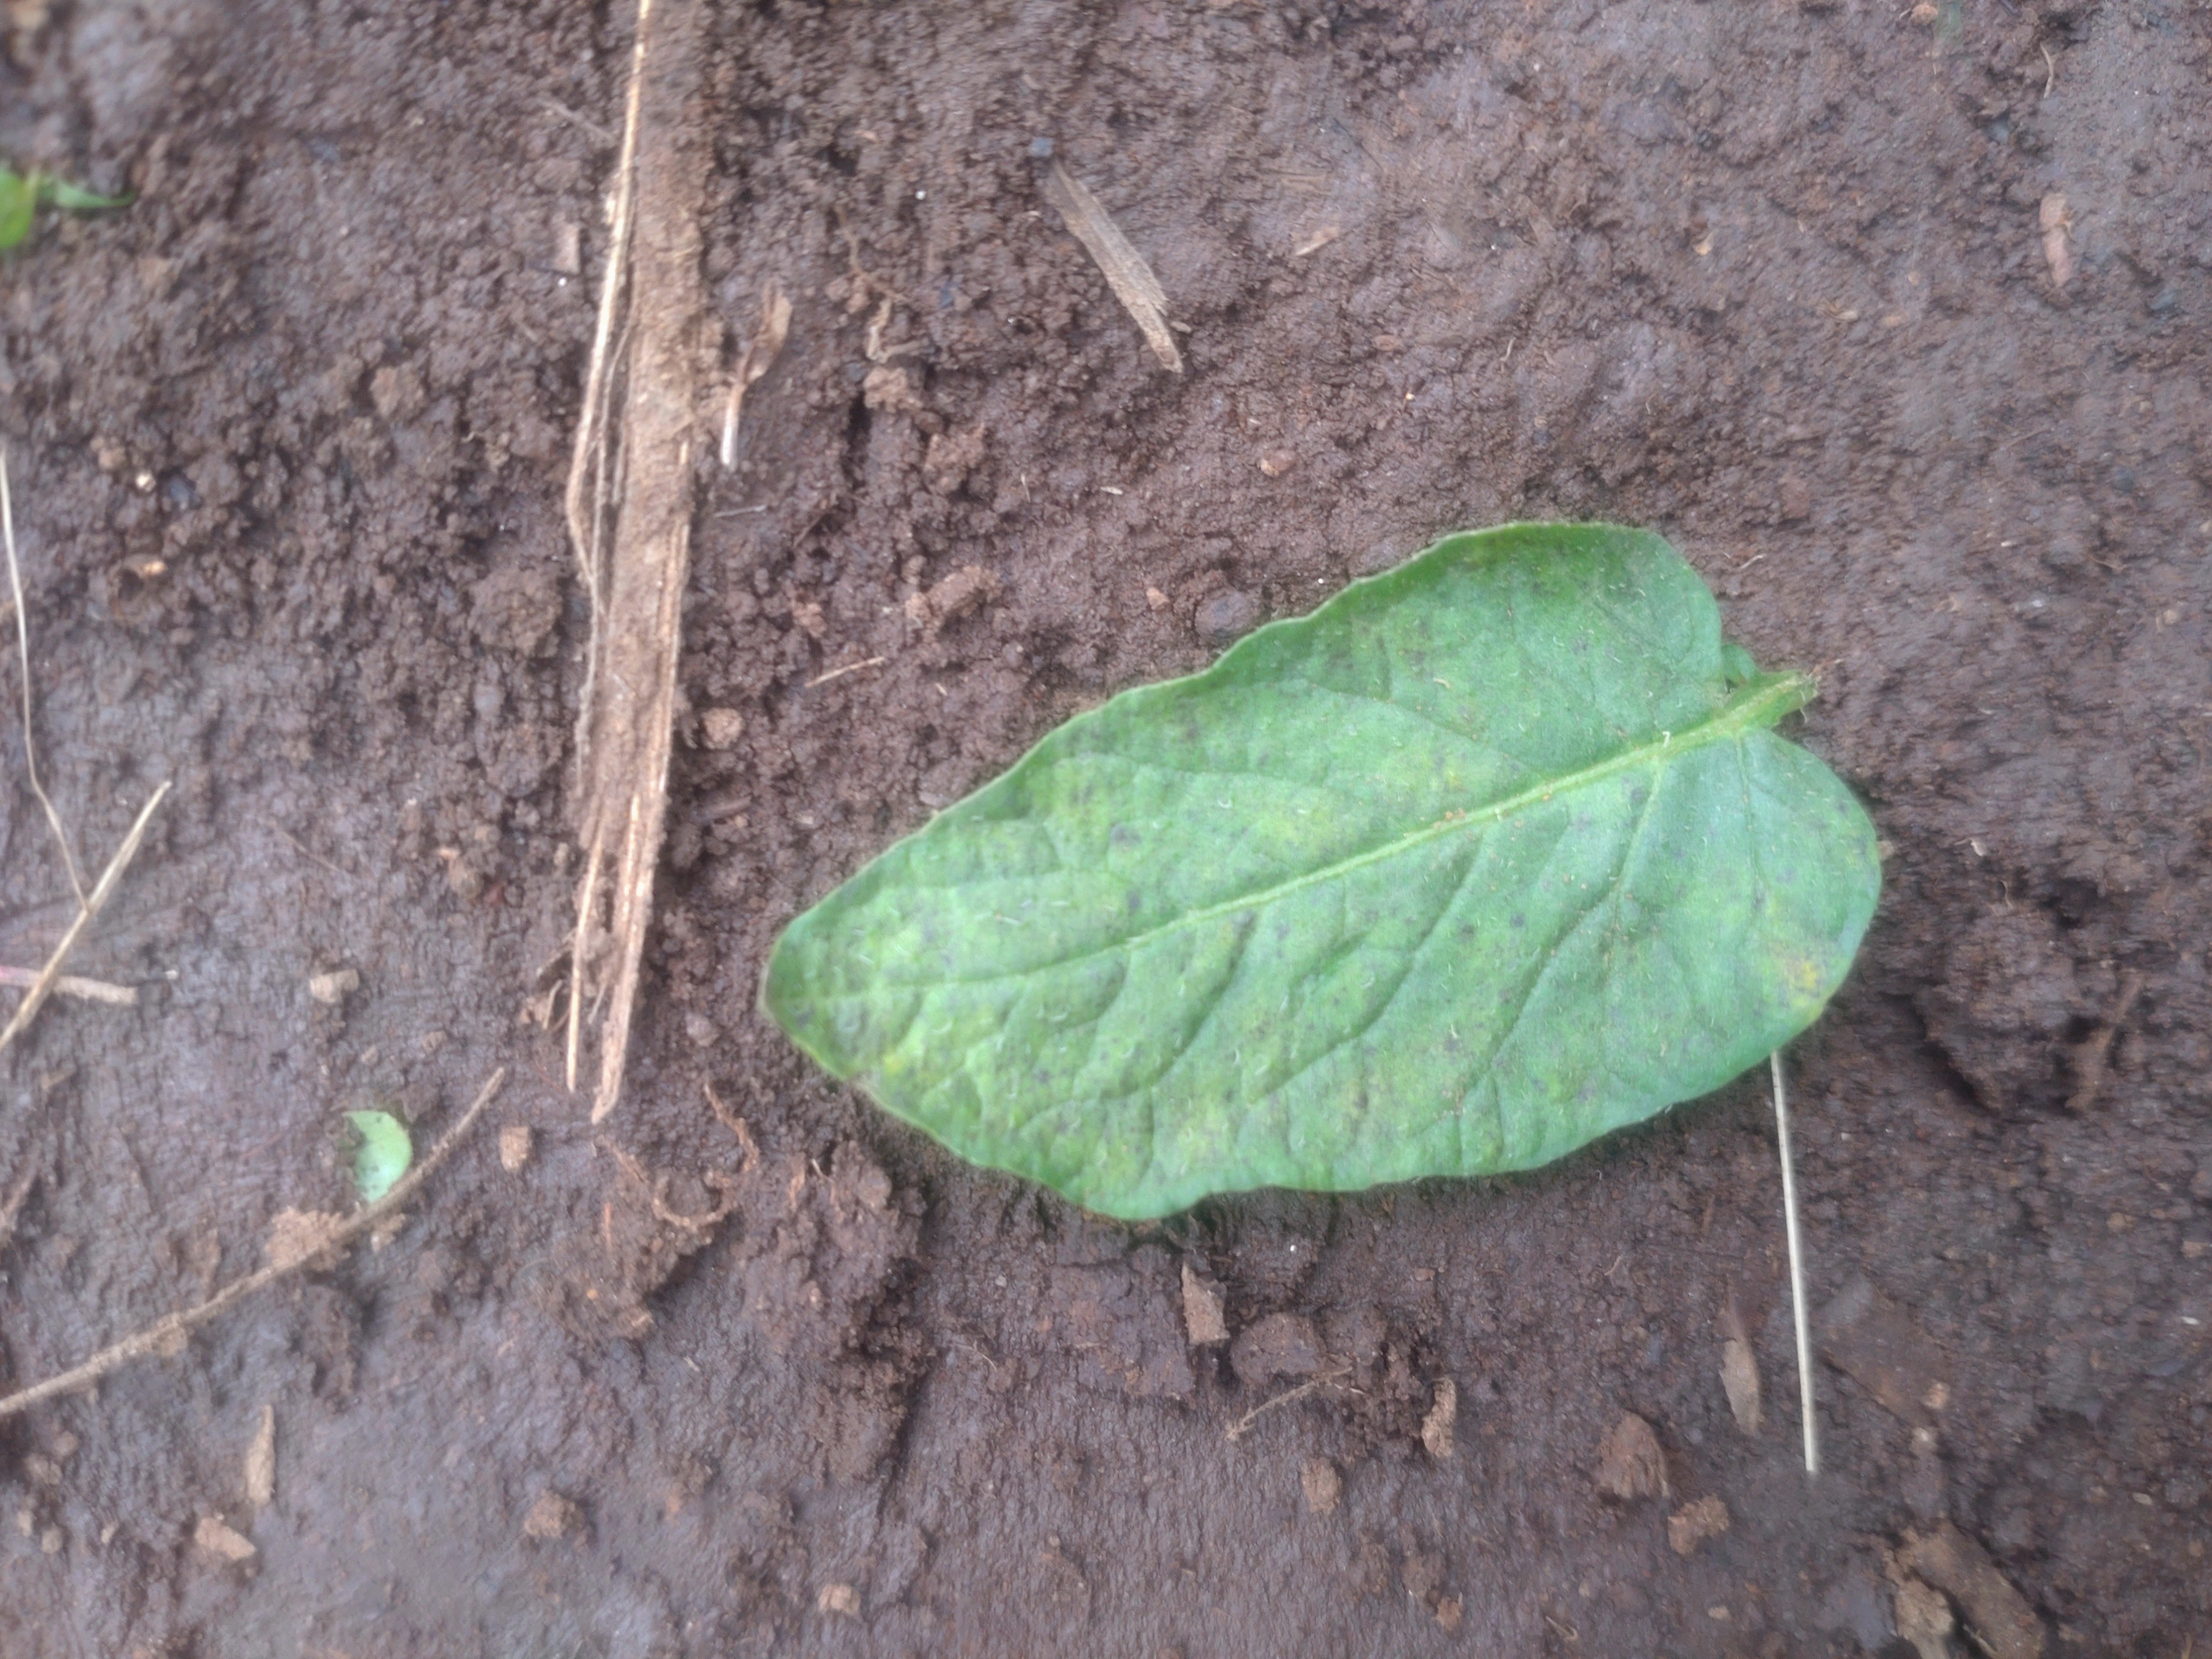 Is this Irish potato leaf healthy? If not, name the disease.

late blight
